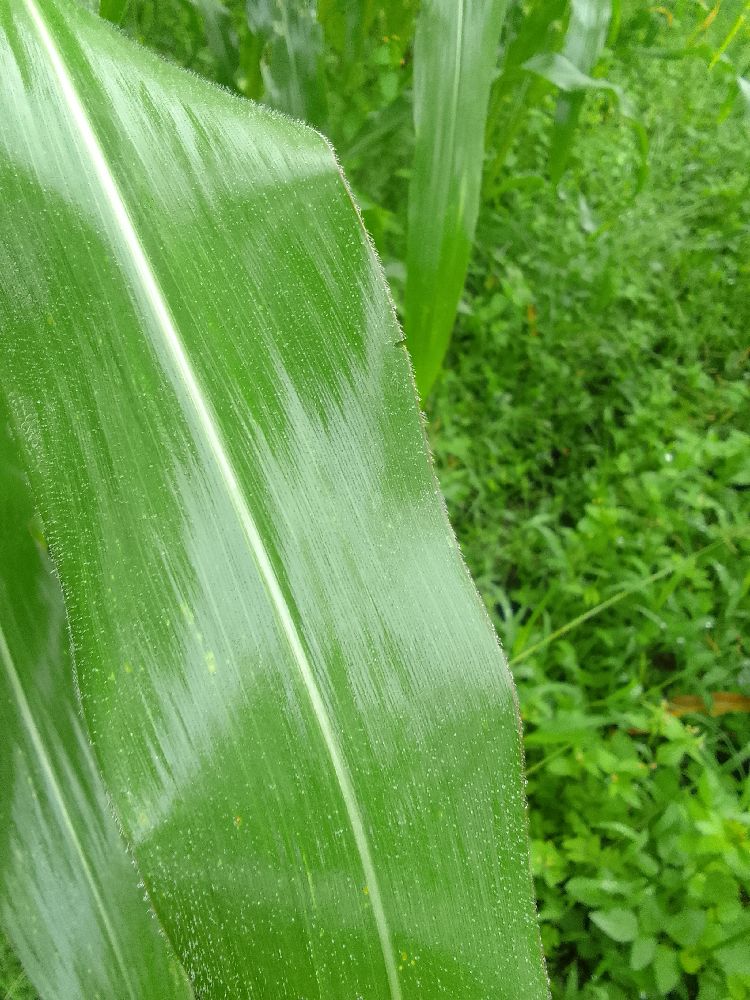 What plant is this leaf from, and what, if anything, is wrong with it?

maize, healthy
